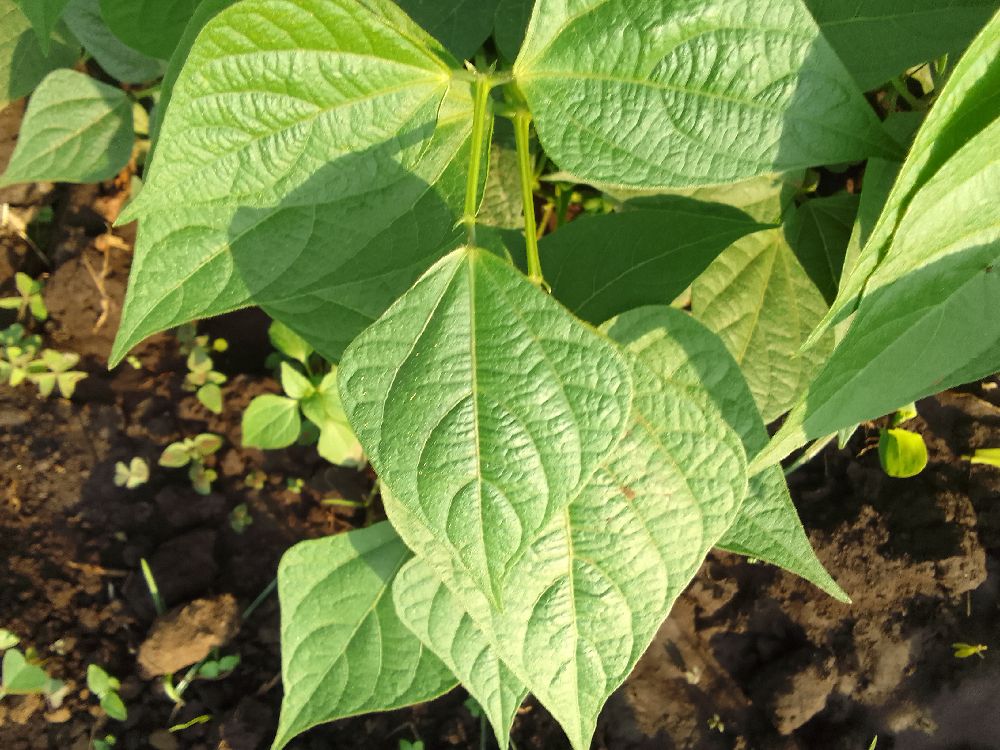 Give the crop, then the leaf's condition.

common bean, healthy
